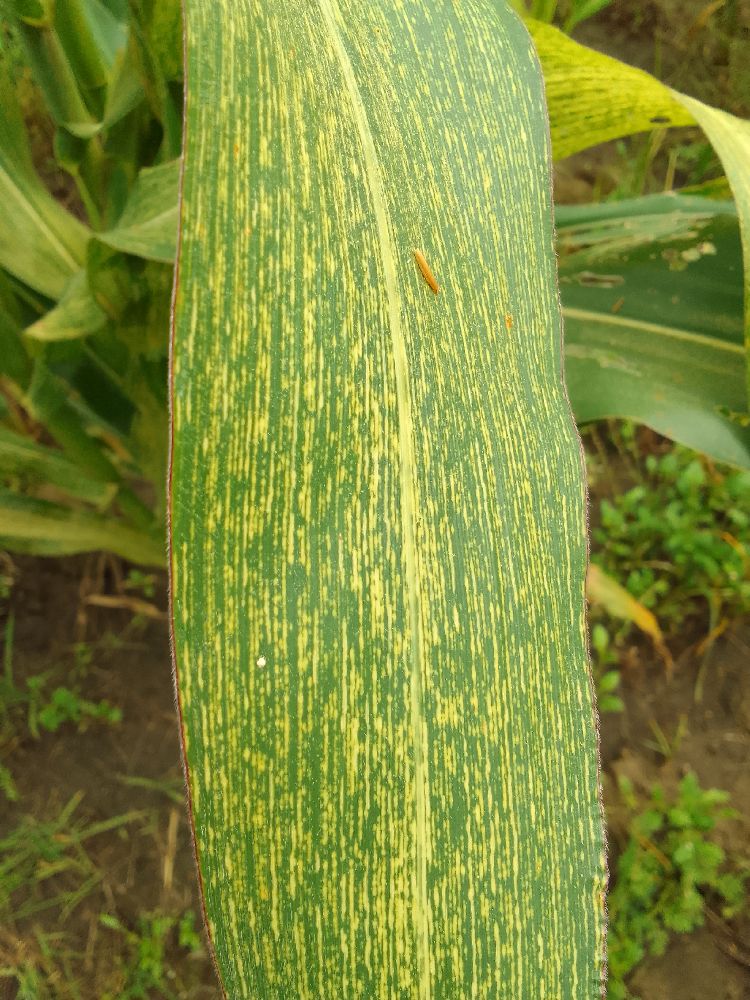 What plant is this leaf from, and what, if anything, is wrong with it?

maize, maize streak virus
